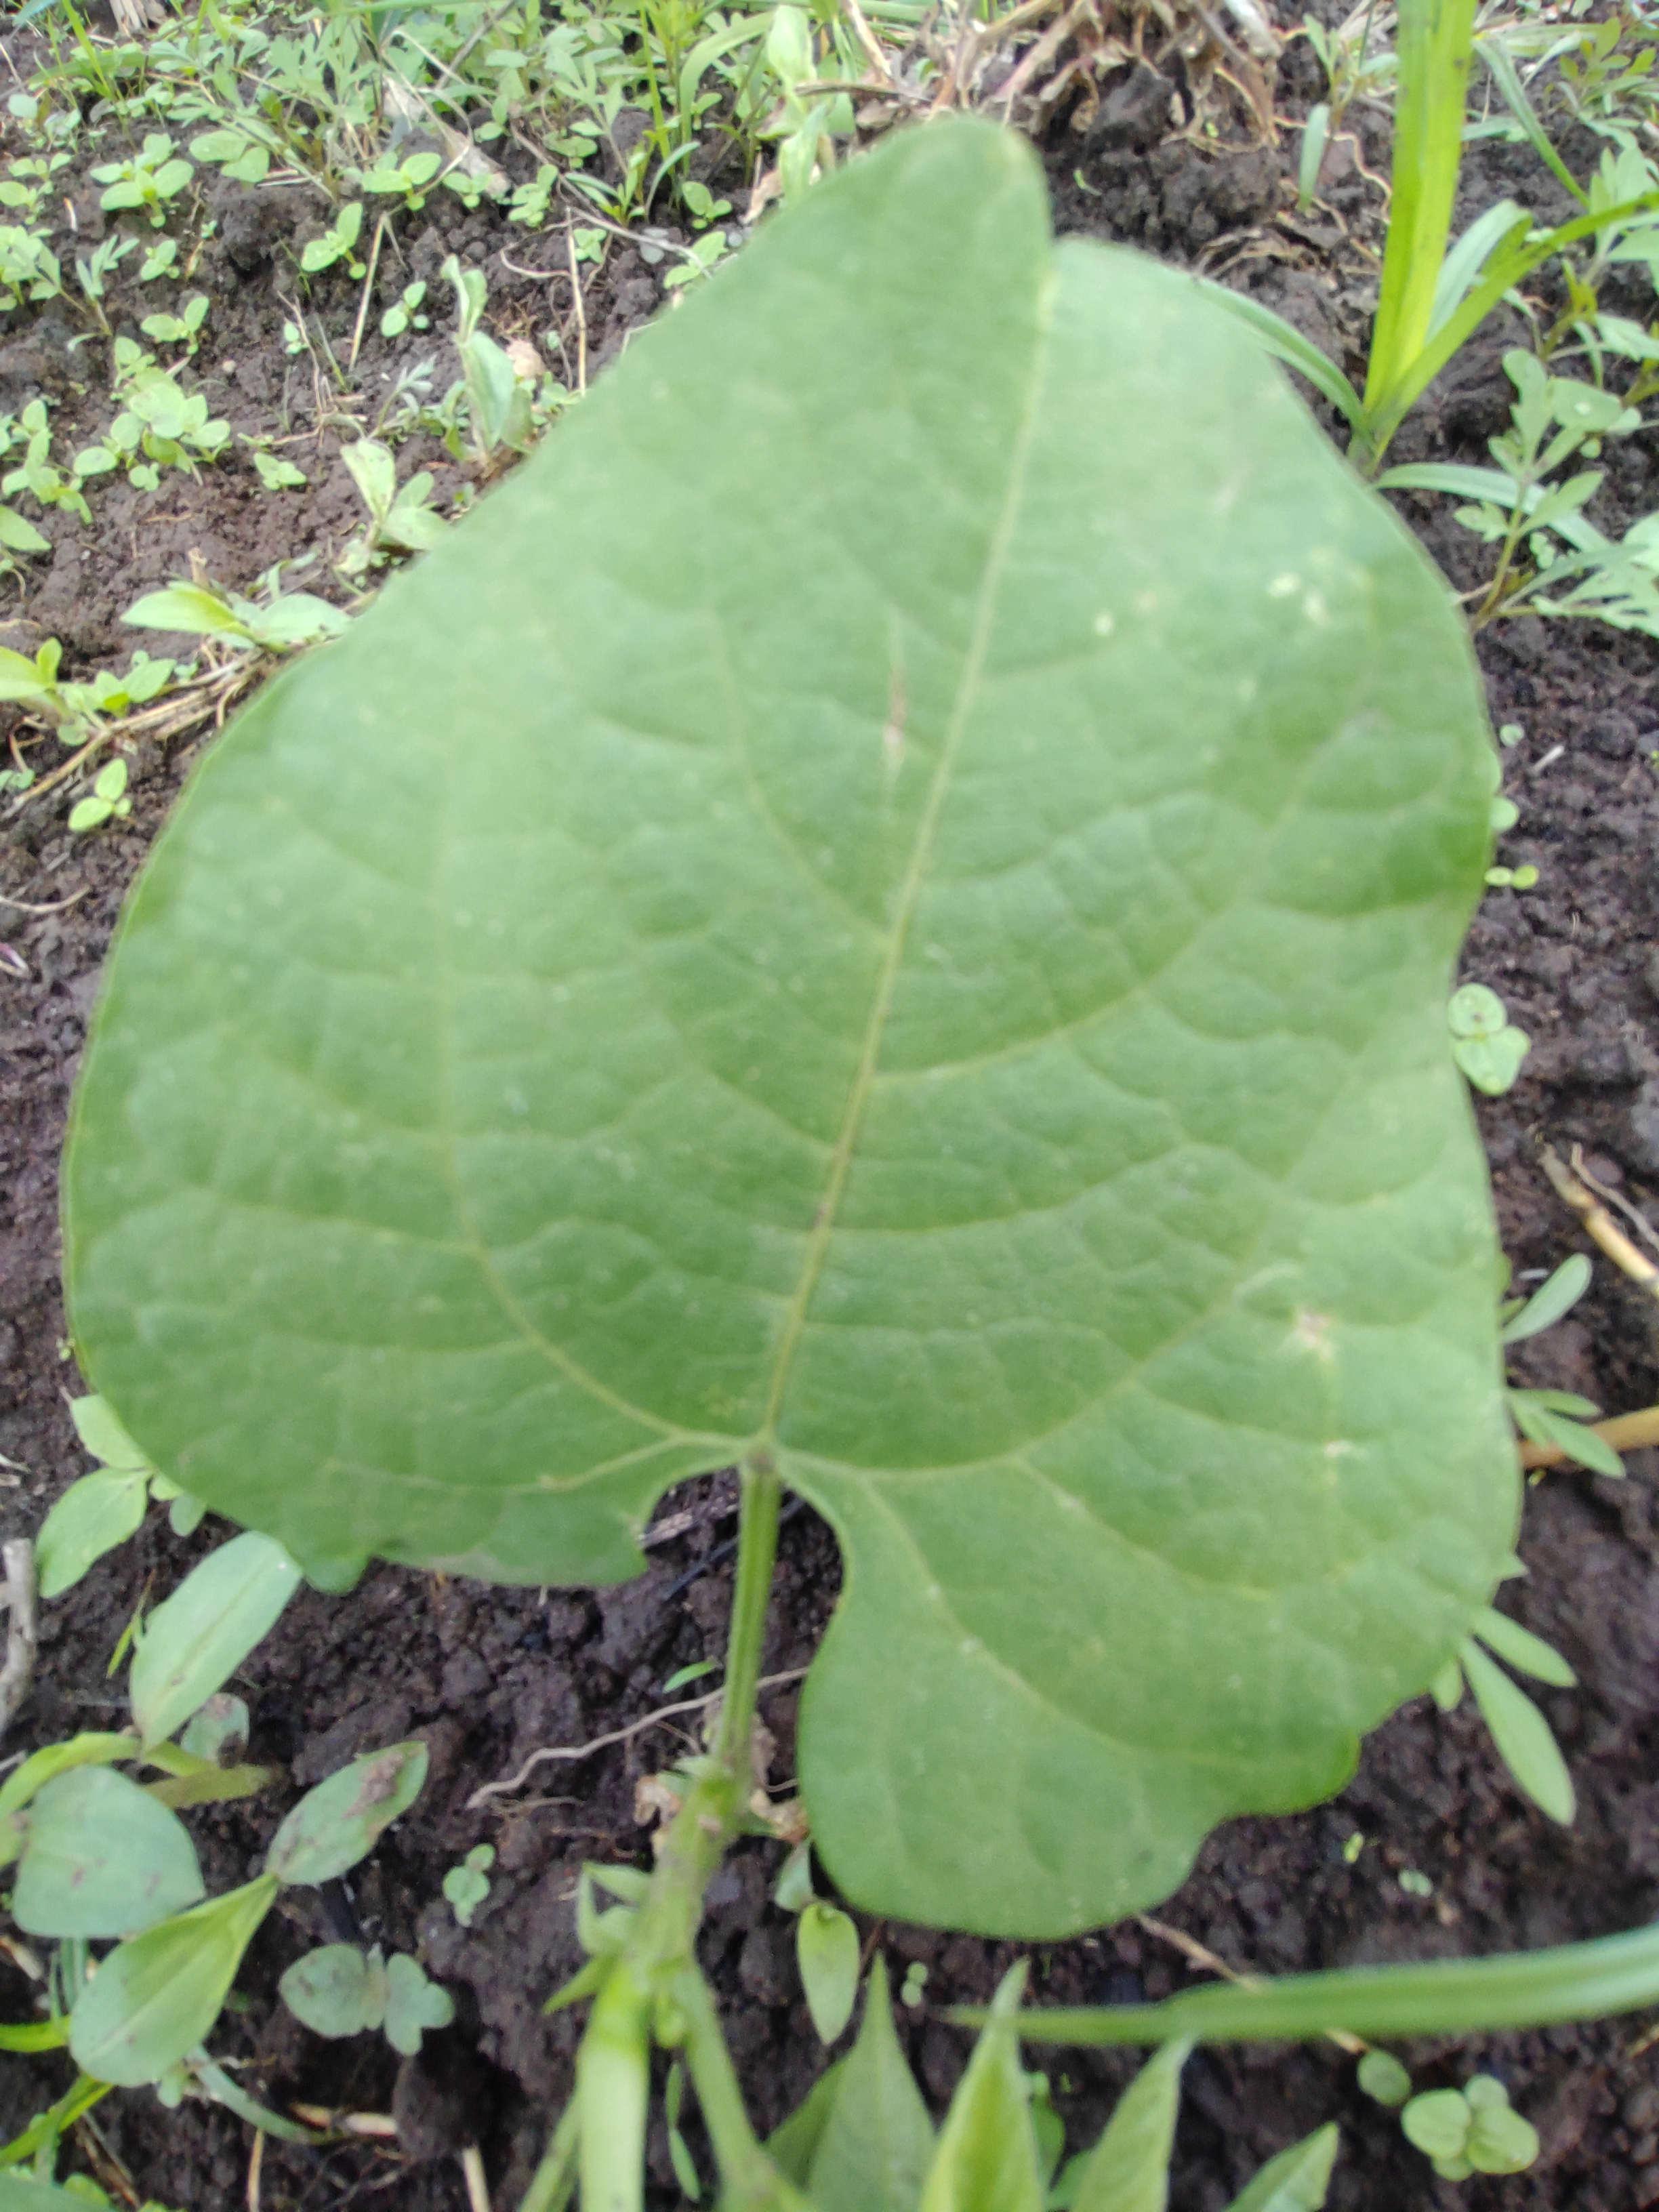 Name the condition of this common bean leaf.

healthy
